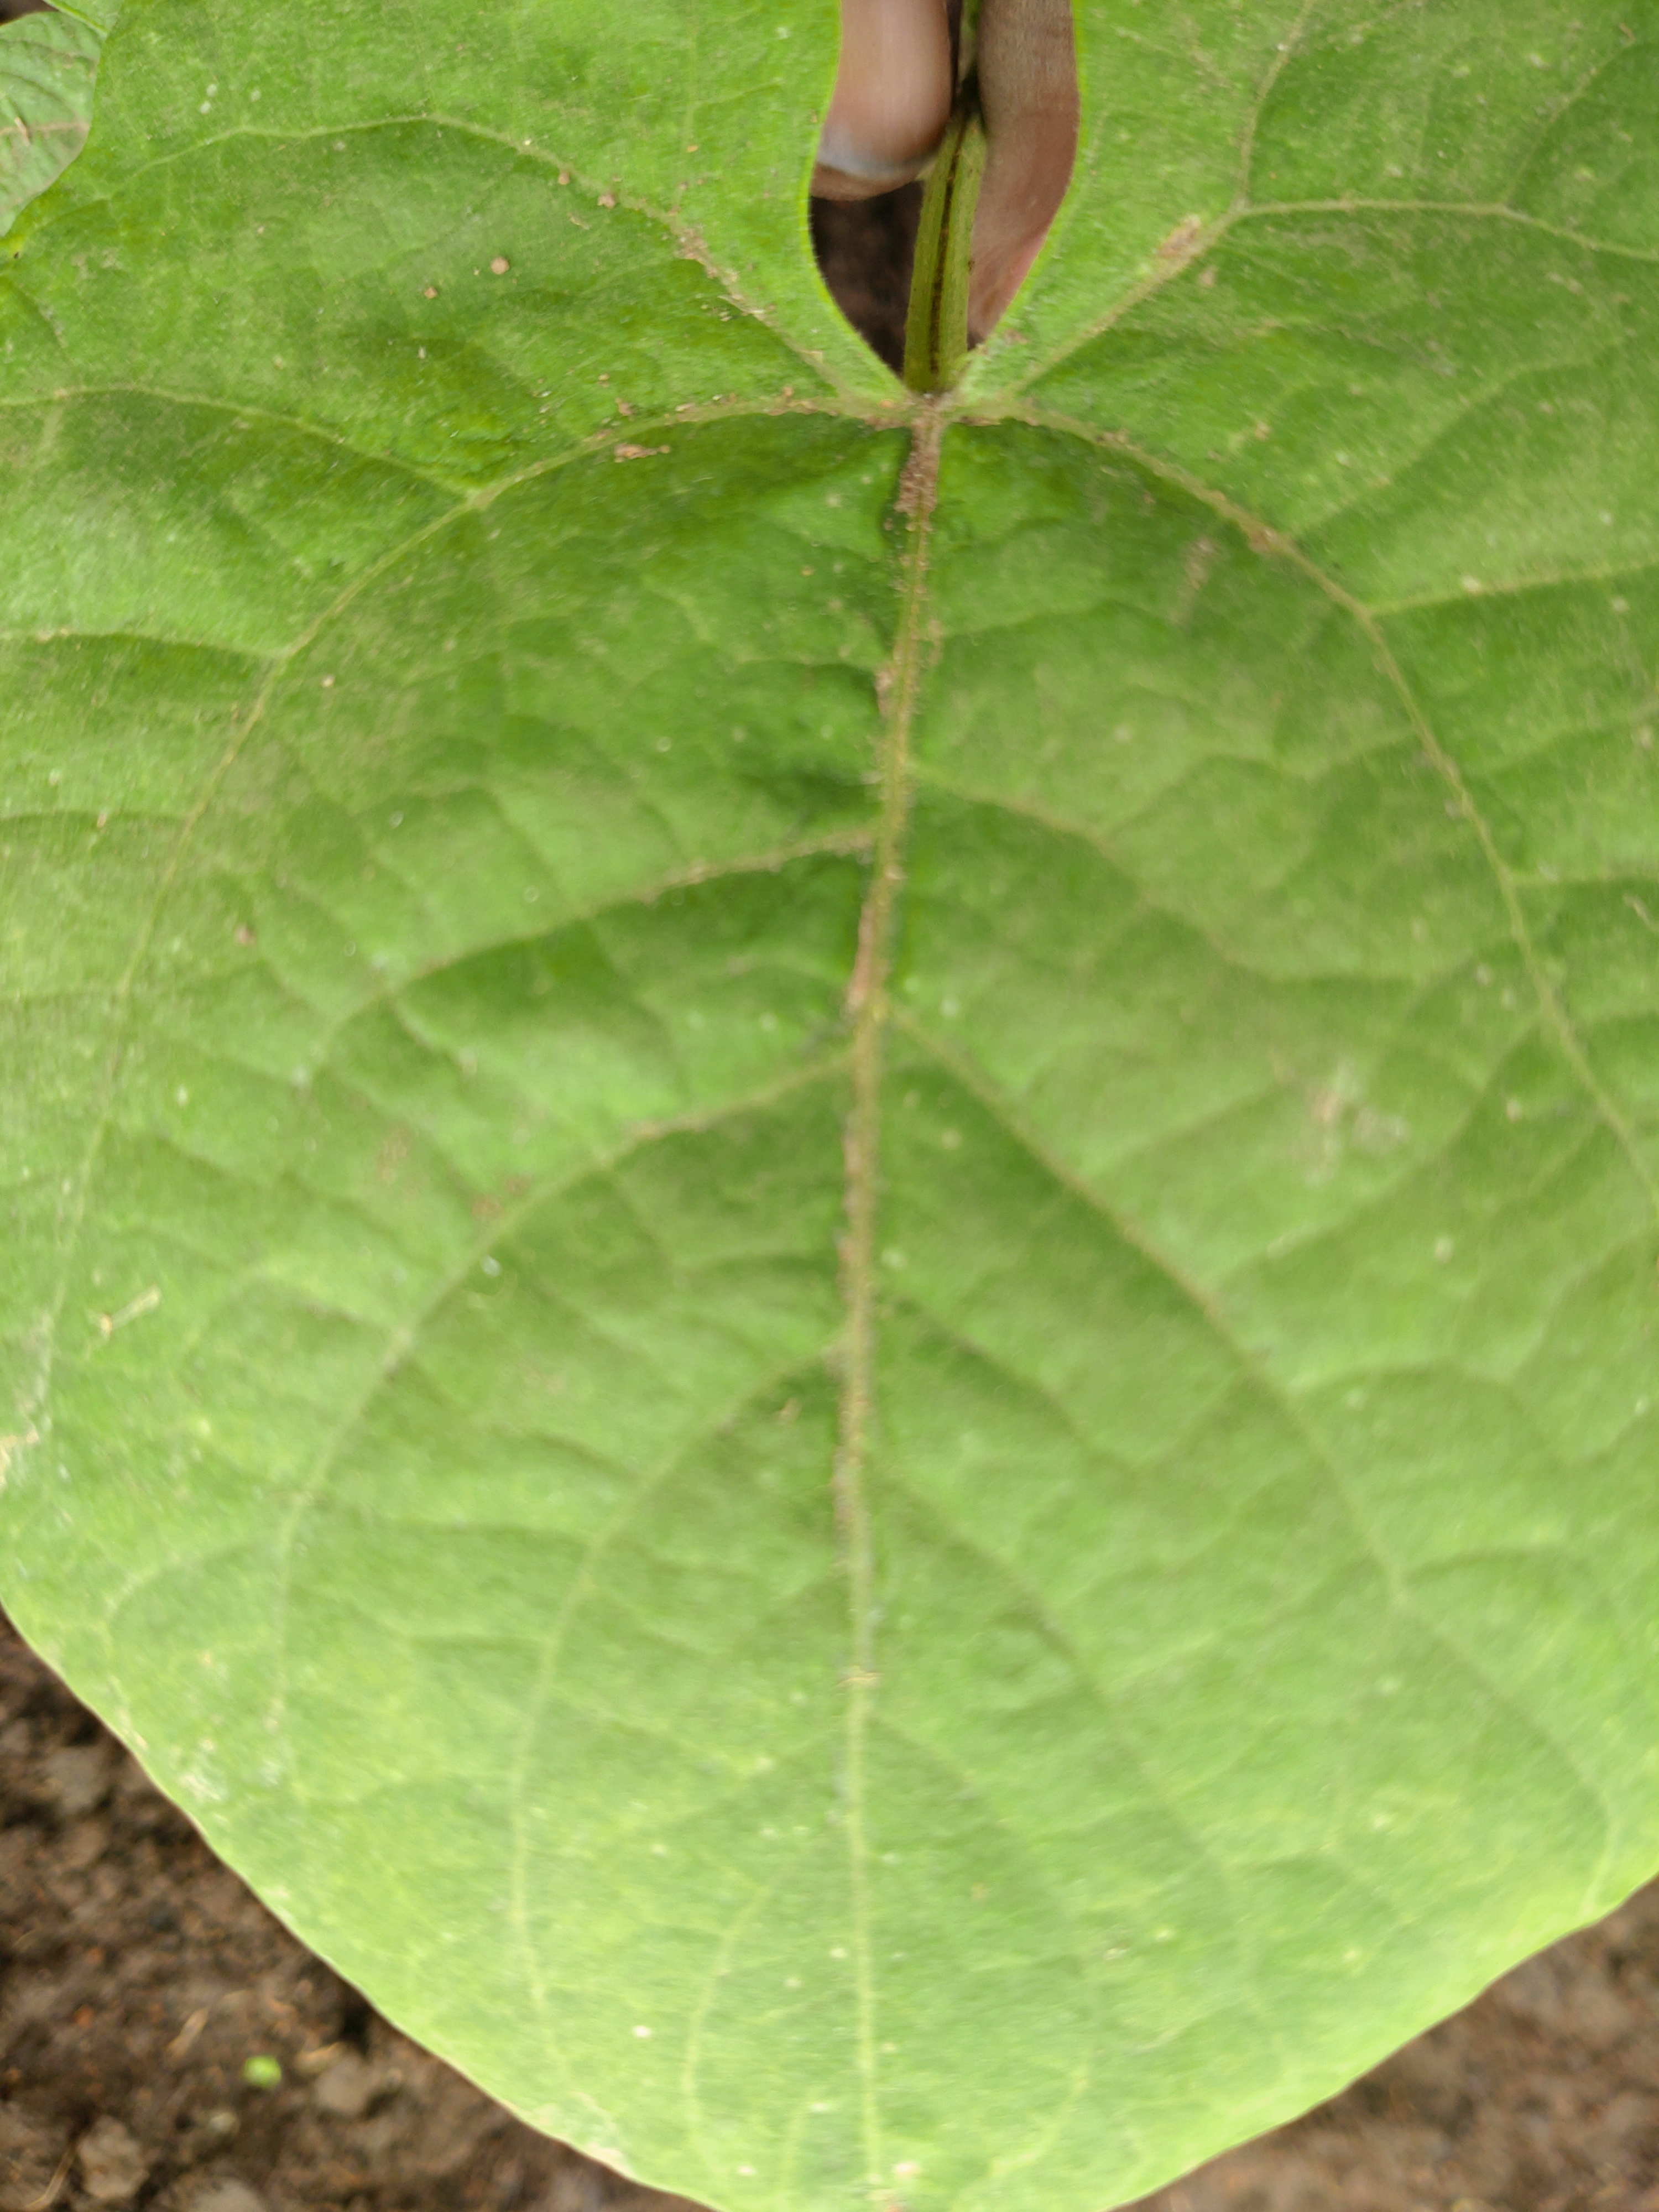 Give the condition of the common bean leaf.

healthy
